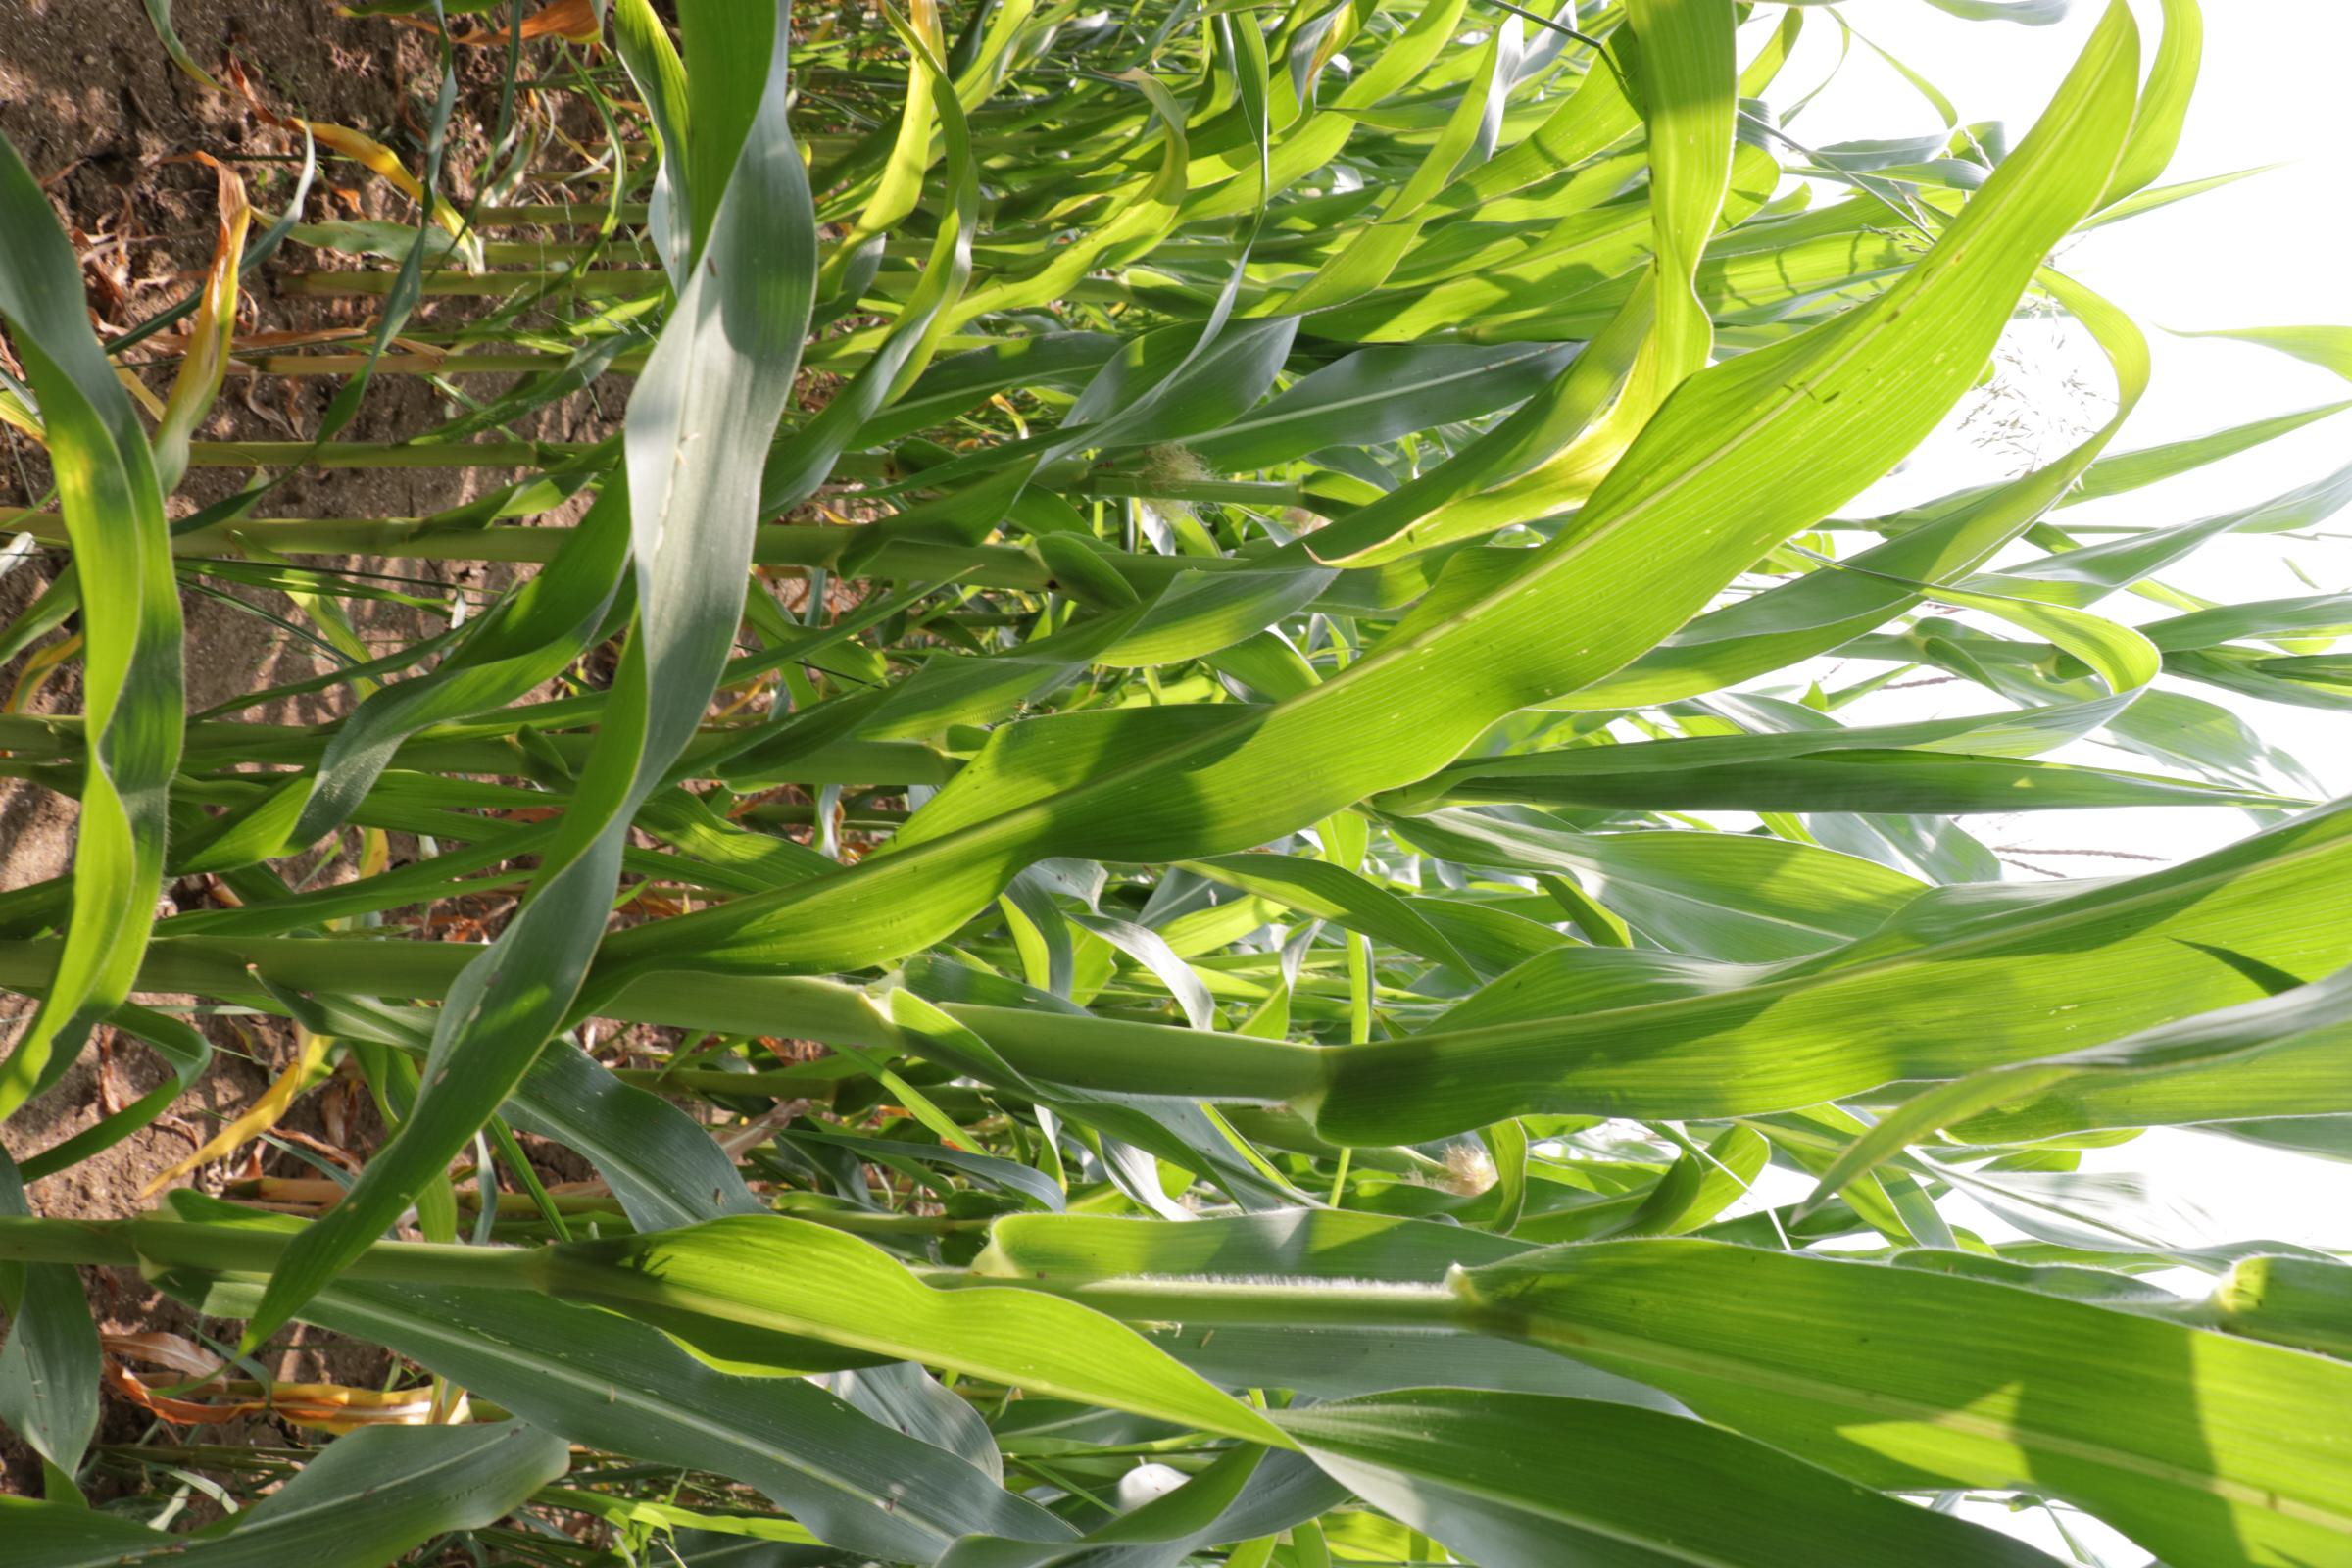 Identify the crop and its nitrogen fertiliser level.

maize, no added nitrogen
